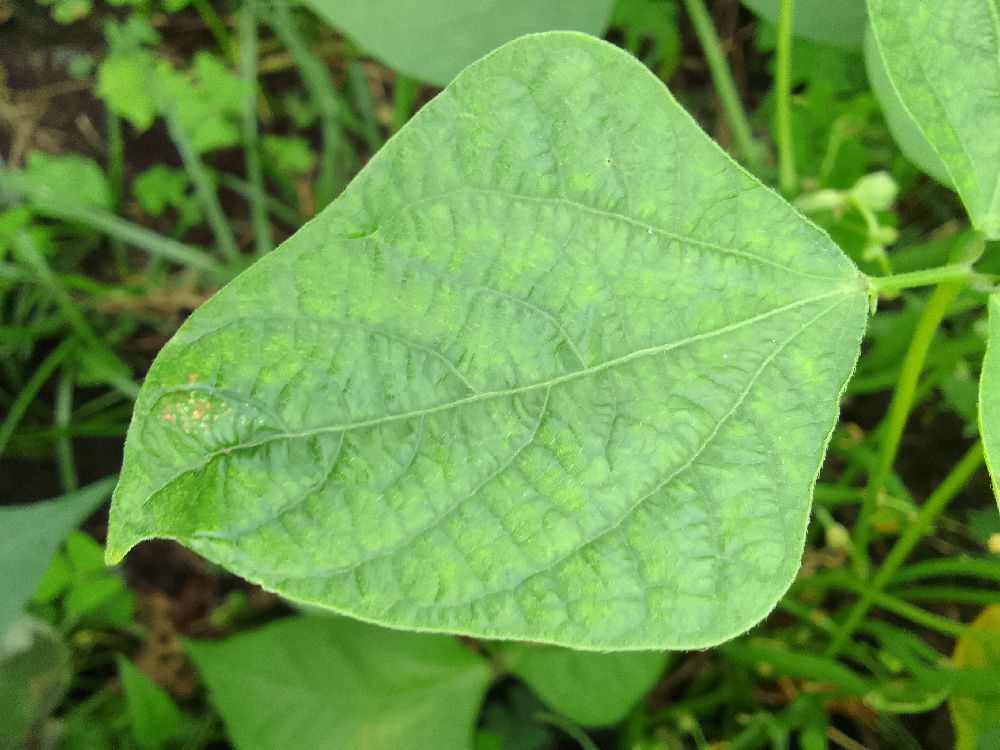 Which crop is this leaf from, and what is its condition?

common bean, healthy
